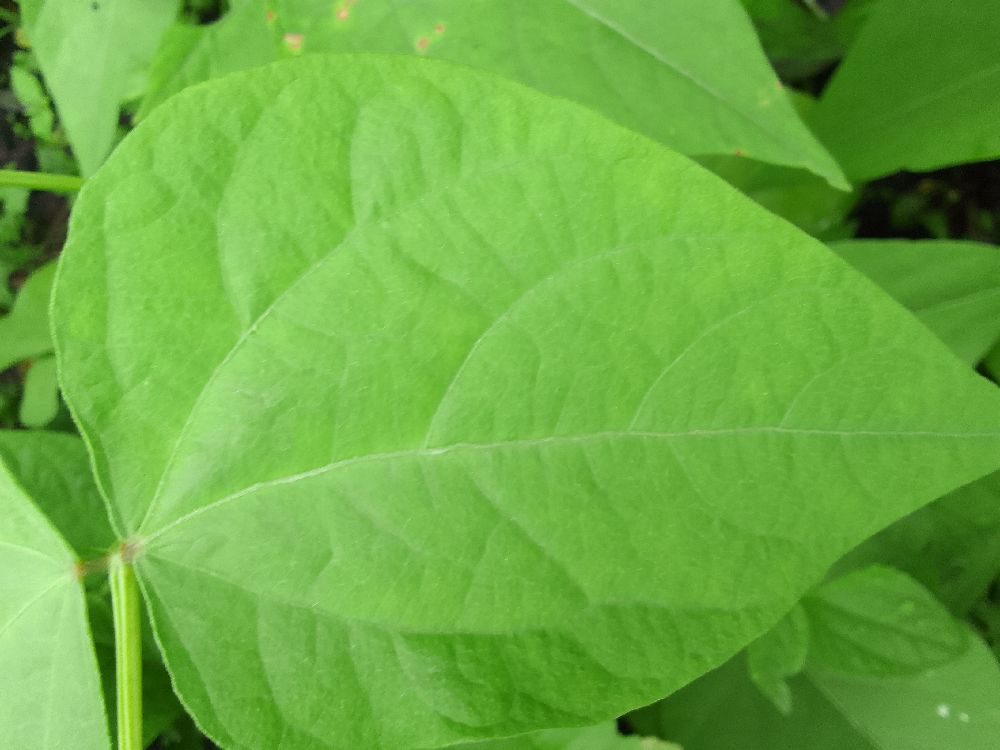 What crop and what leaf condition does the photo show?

common bean, healthy
